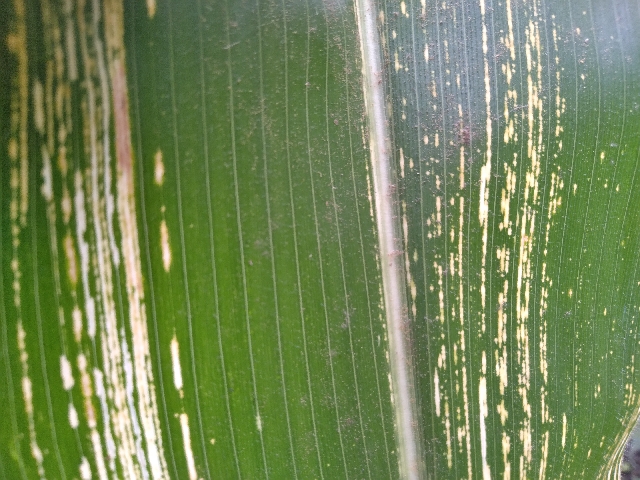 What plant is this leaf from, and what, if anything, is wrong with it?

maize, maize streak virus
